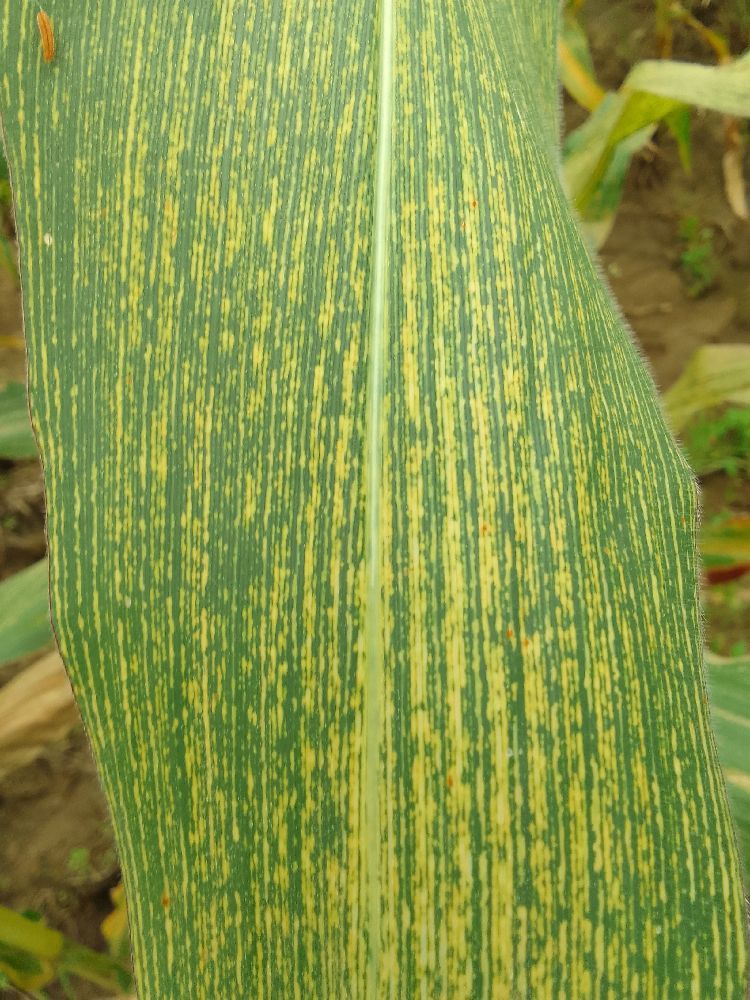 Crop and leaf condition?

maize, maize streak virus
